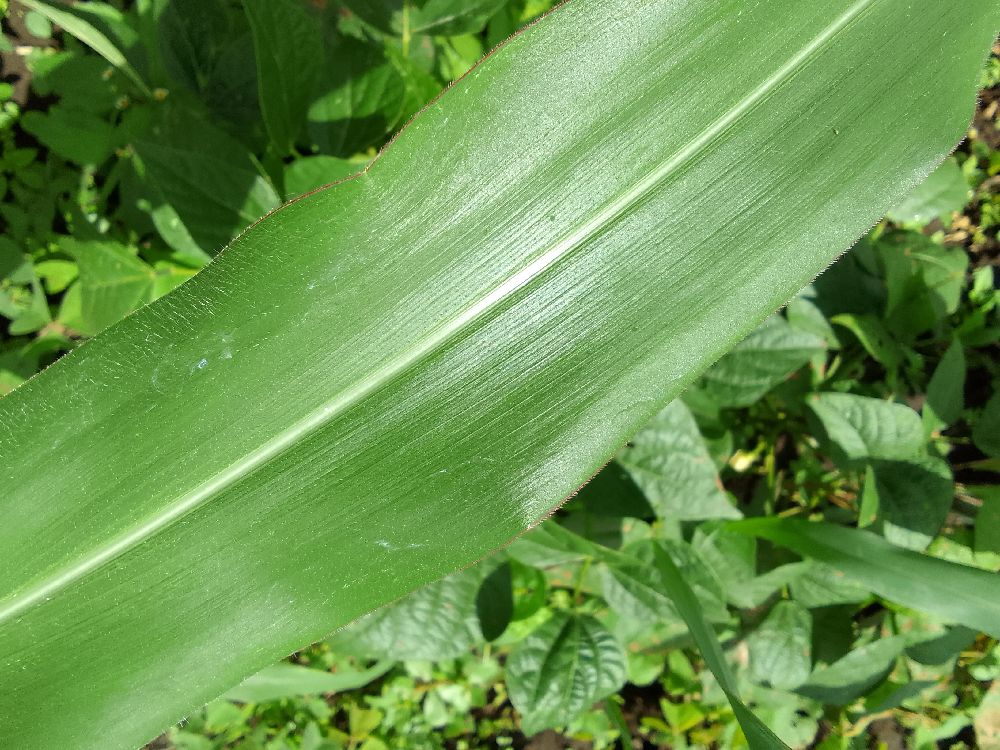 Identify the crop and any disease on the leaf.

maize, healthy
